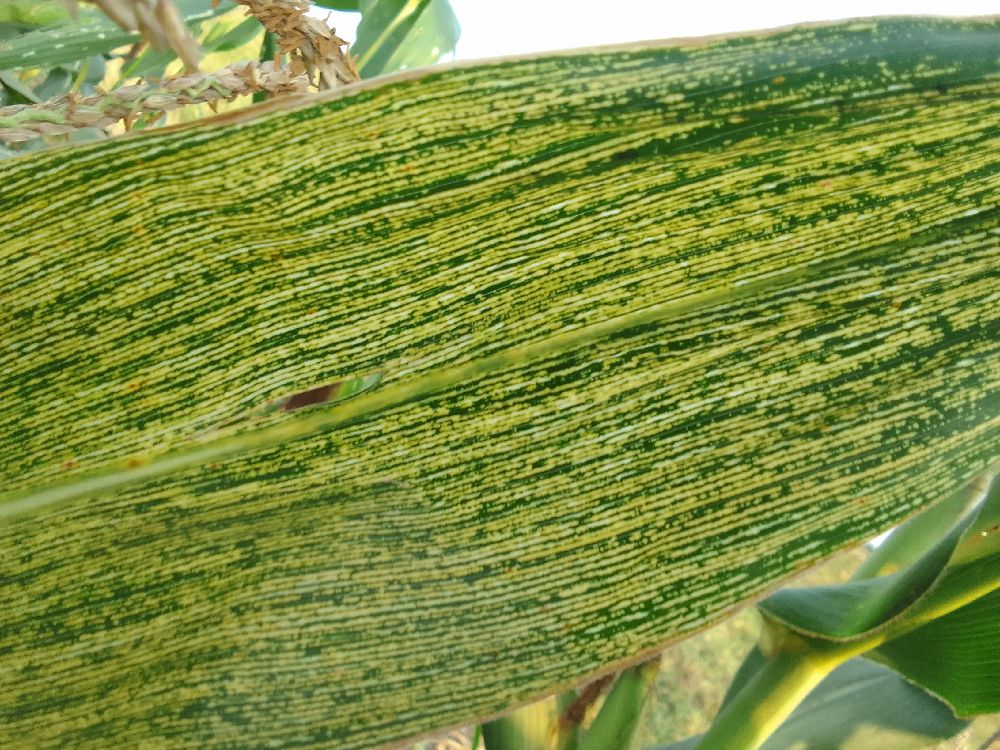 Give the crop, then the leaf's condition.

maize, maize streak virus
